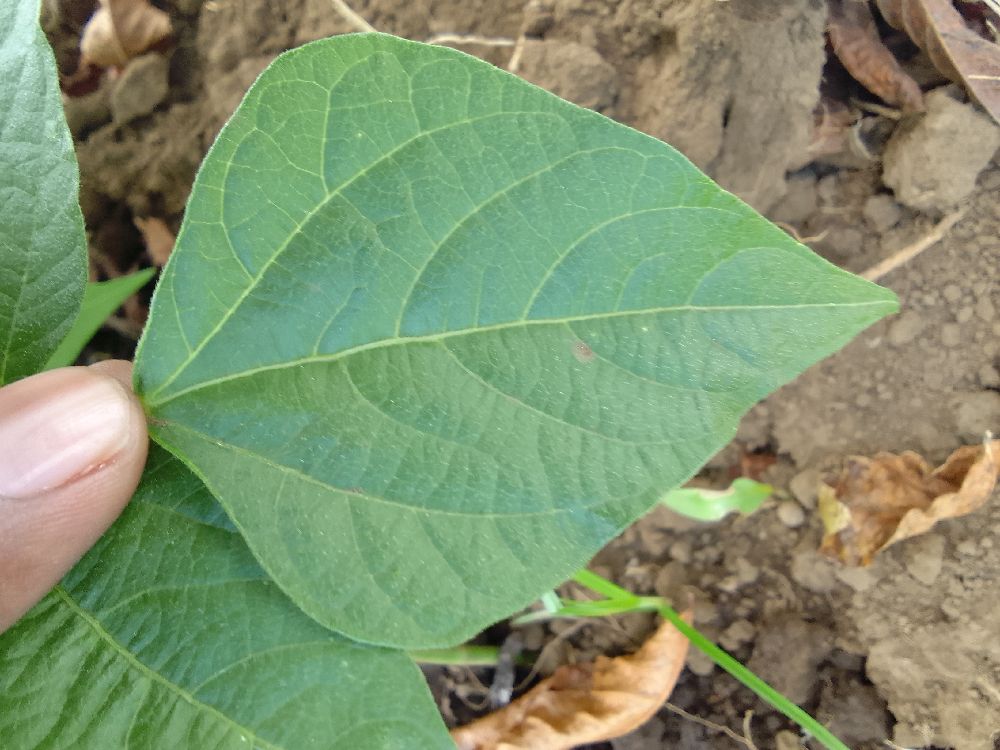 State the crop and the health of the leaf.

common bean, healthy
